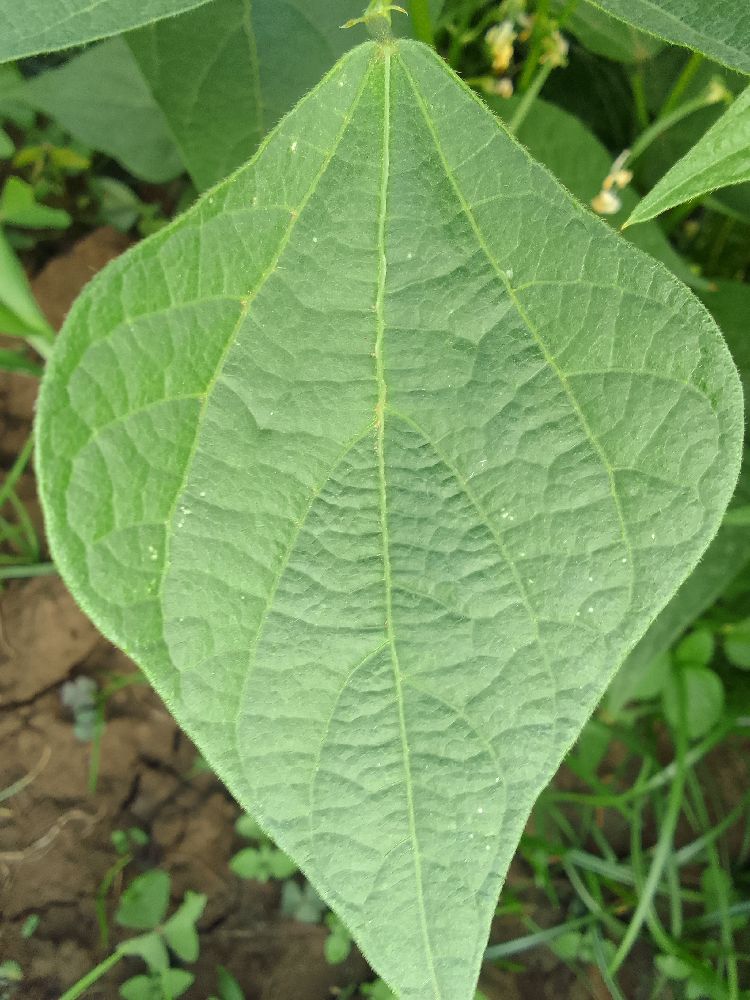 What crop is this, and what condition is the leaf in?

common bean, healthy
